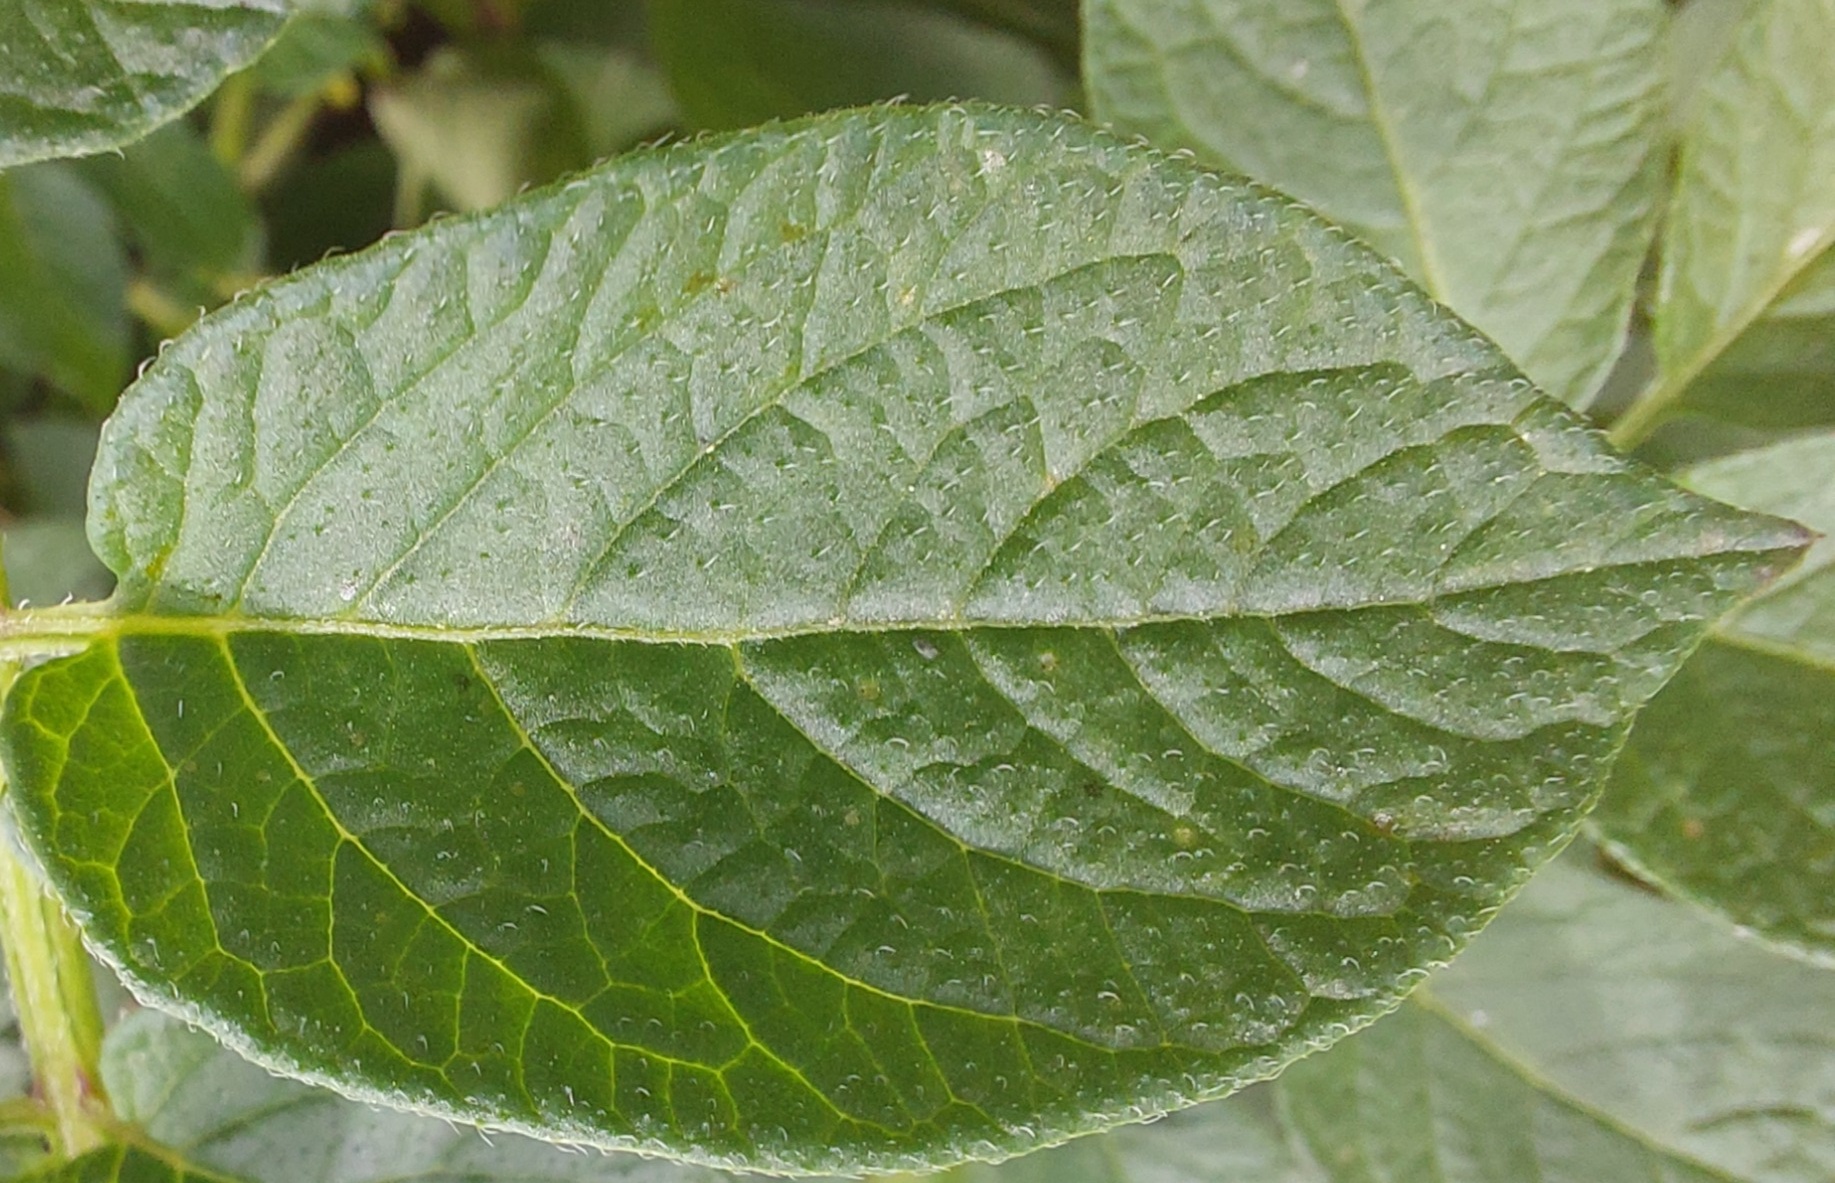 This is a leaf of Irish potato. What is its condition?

healthy
